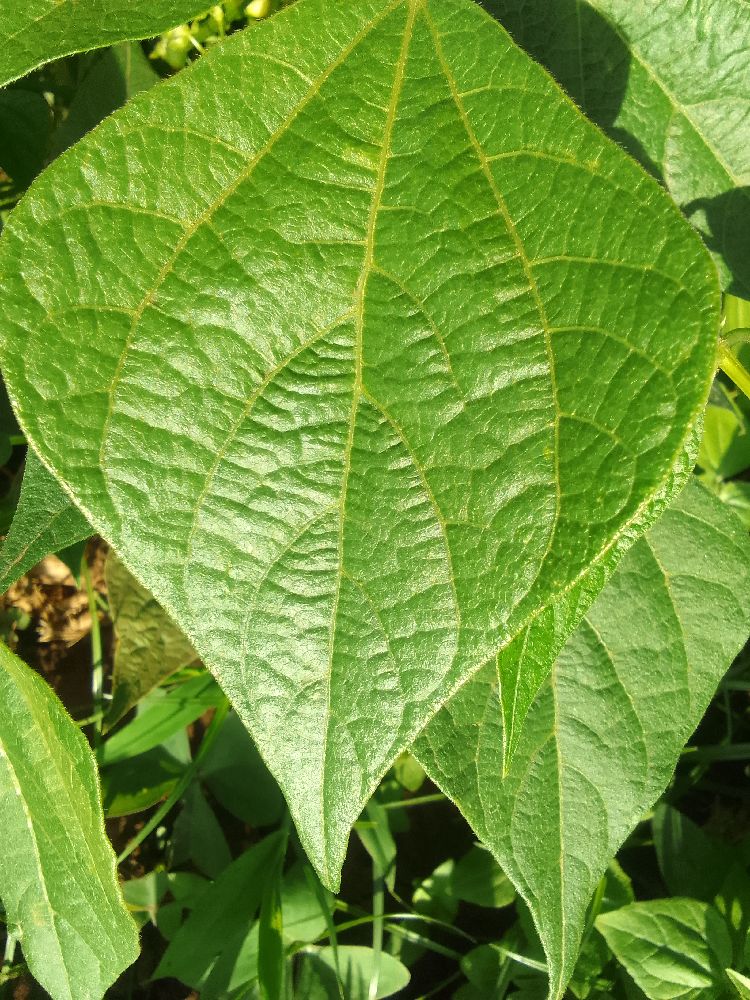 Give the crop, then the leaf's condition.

common bean, healthy
